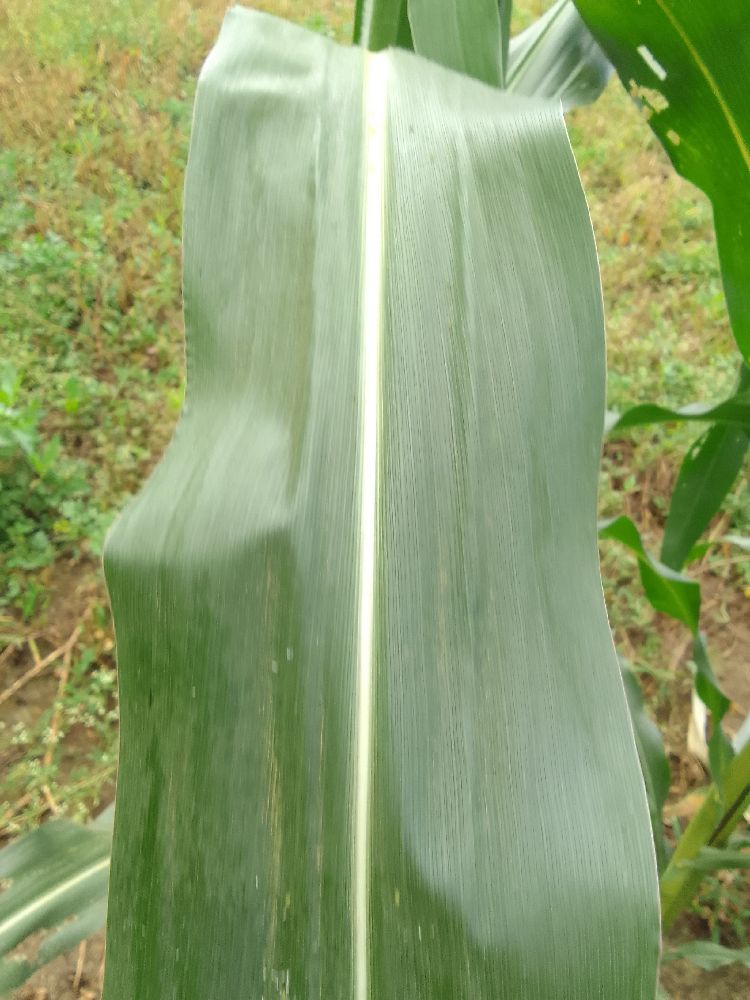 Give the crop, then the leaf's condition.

maize, healthy
